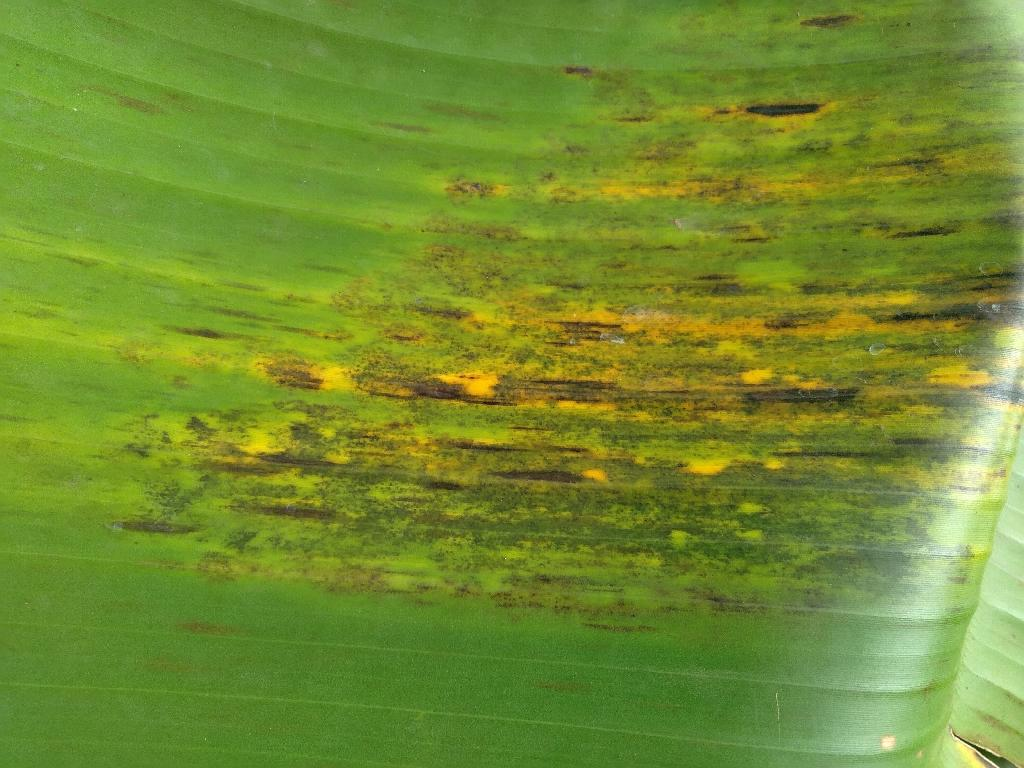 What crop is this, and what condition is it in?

banana, black sigatoka
